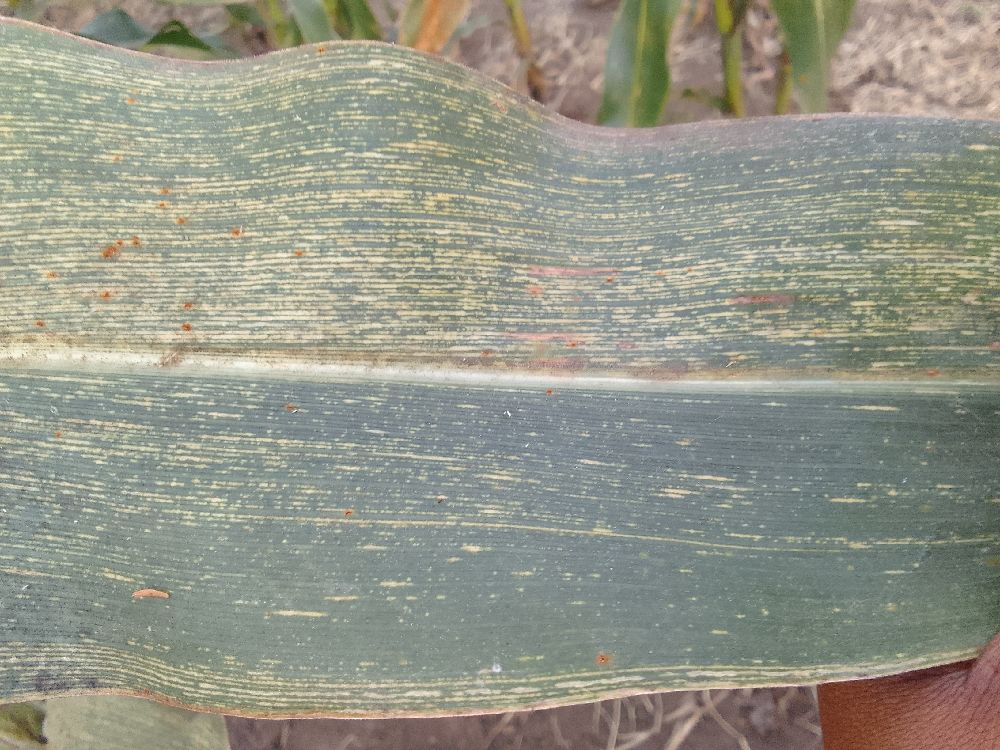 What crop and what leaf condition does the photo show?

maize, maize streak virus
